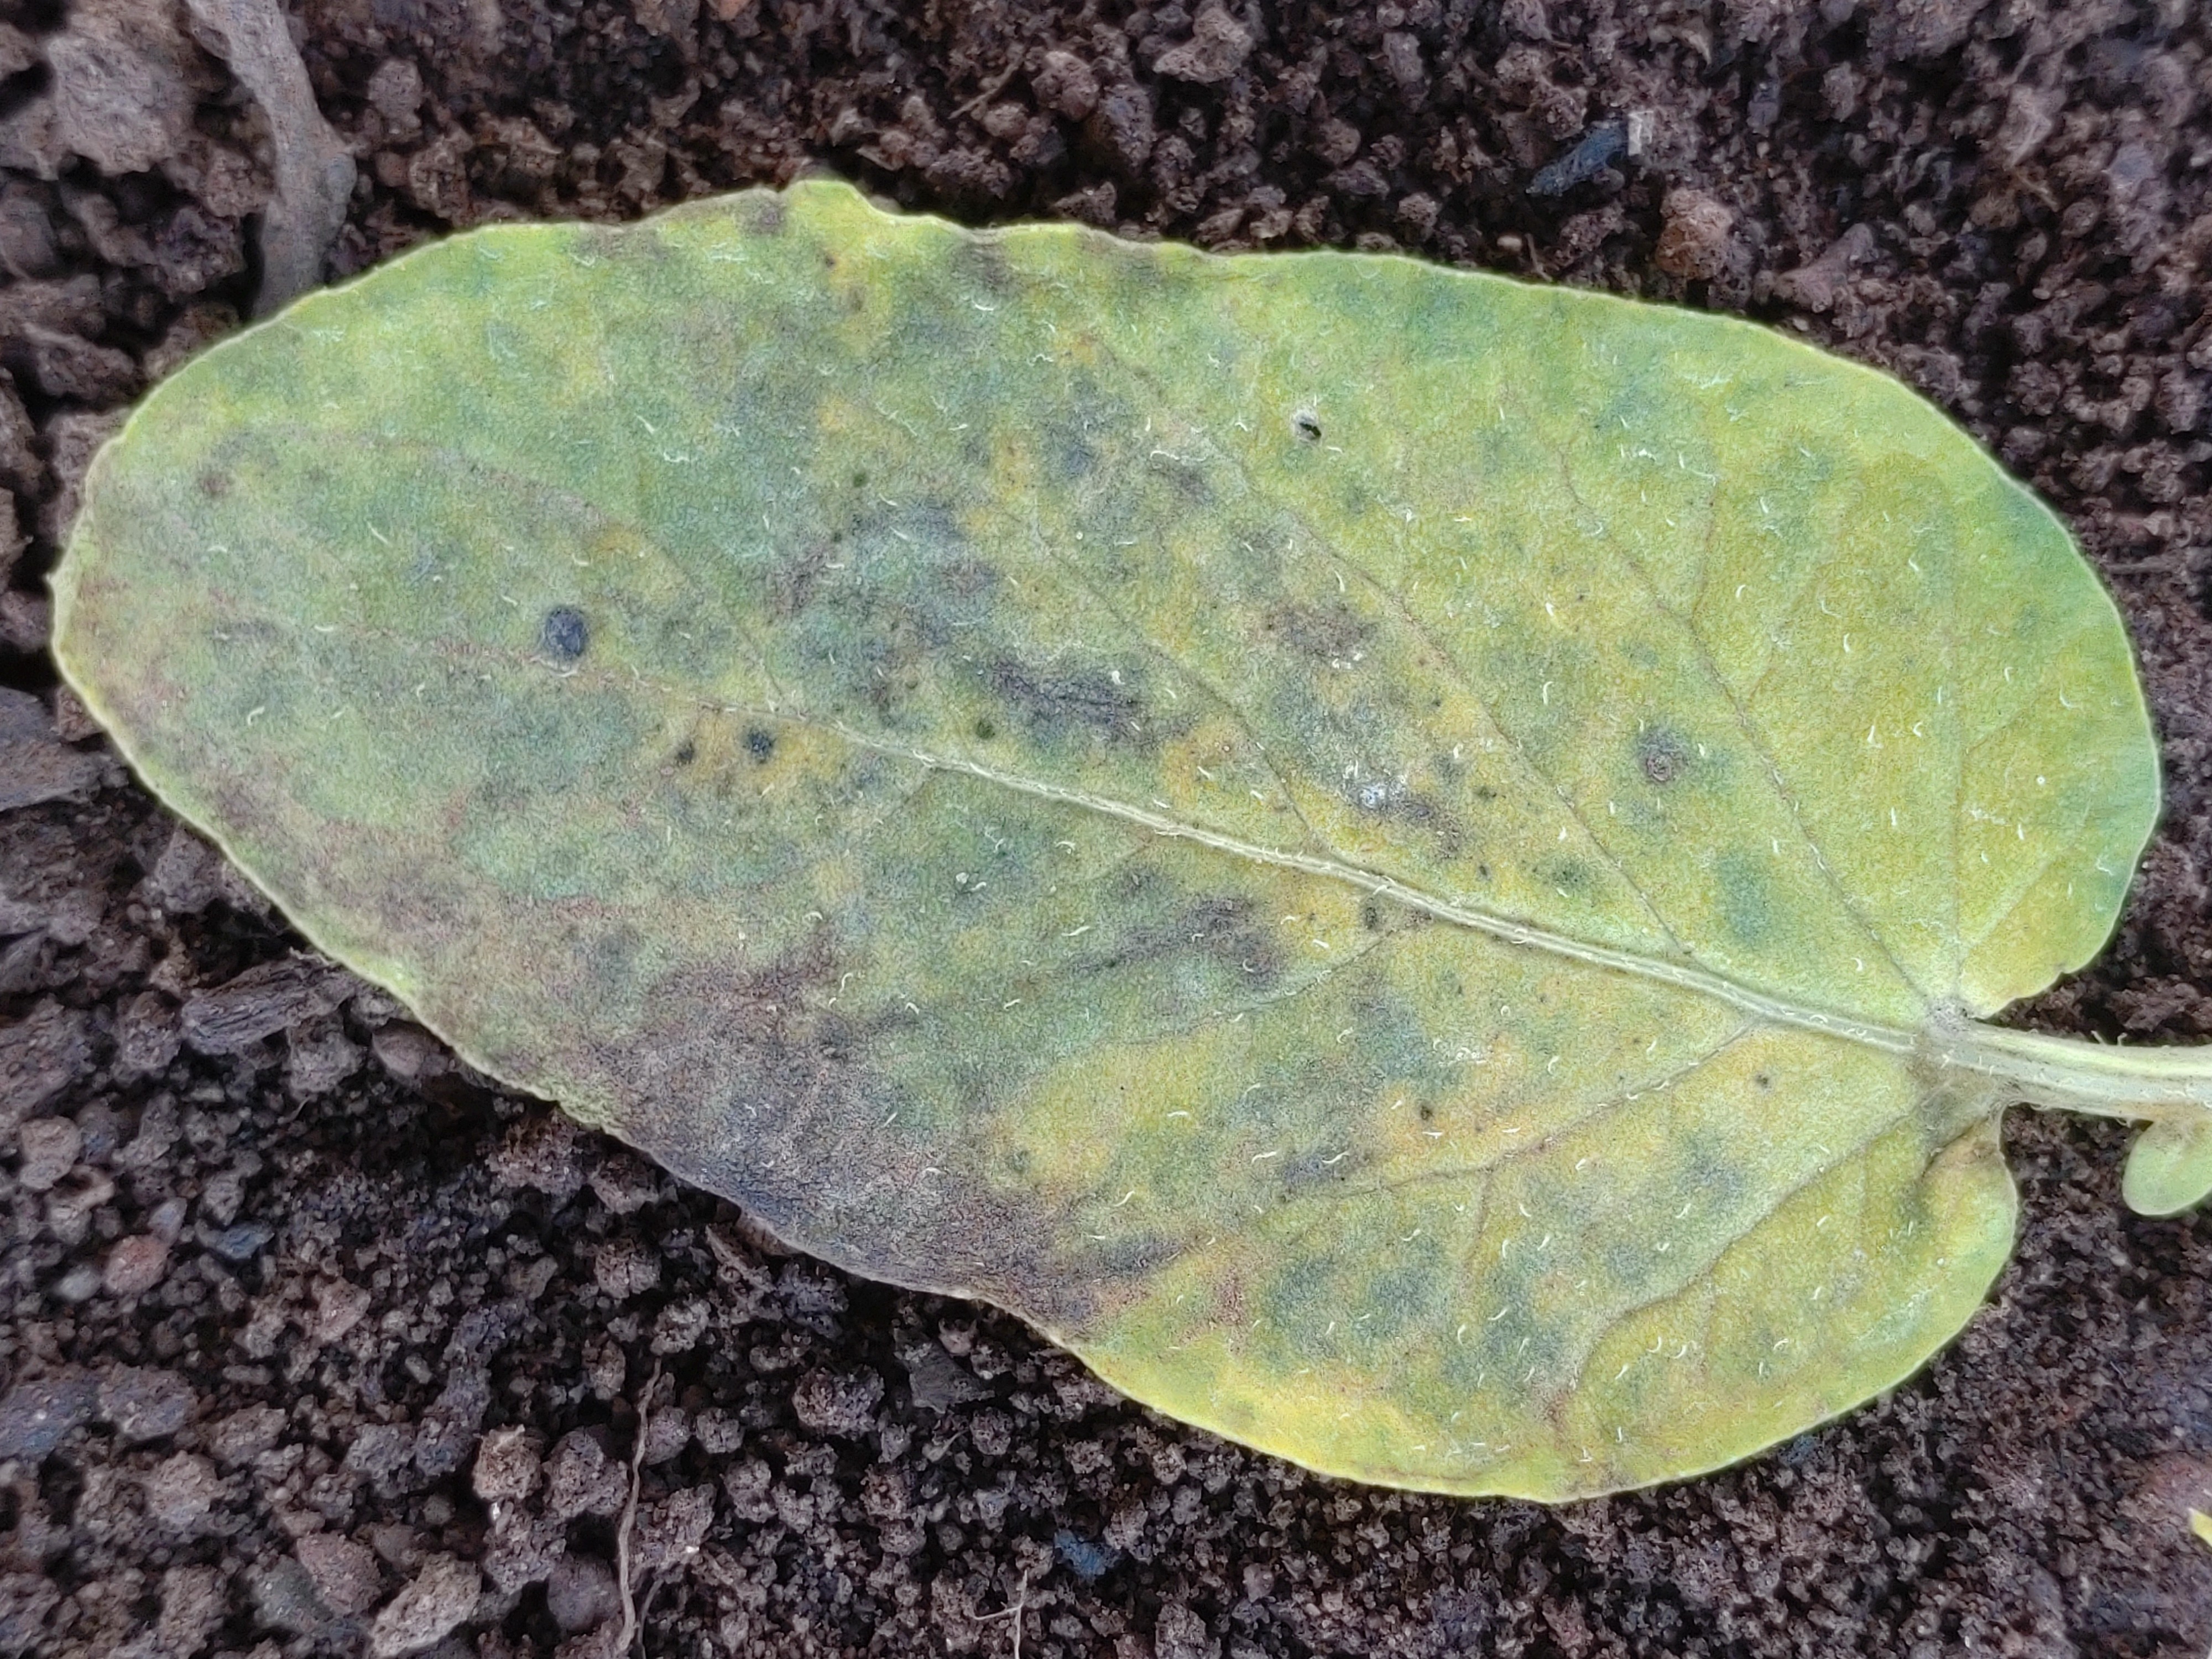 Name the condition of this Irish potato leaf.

late blight
